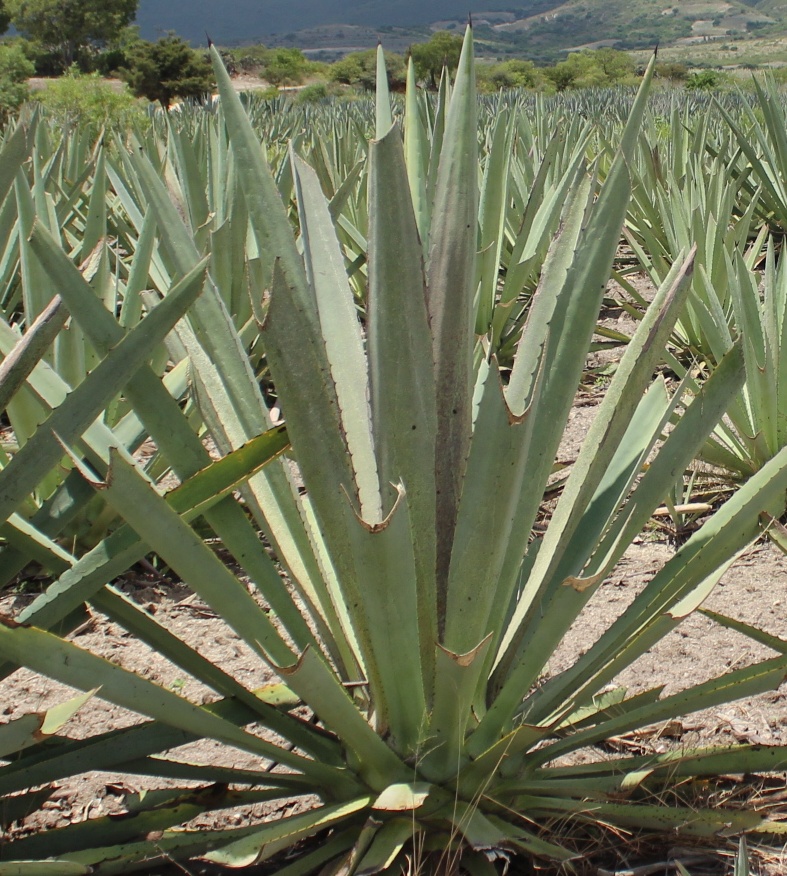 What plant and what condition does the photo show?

agave, spotted
